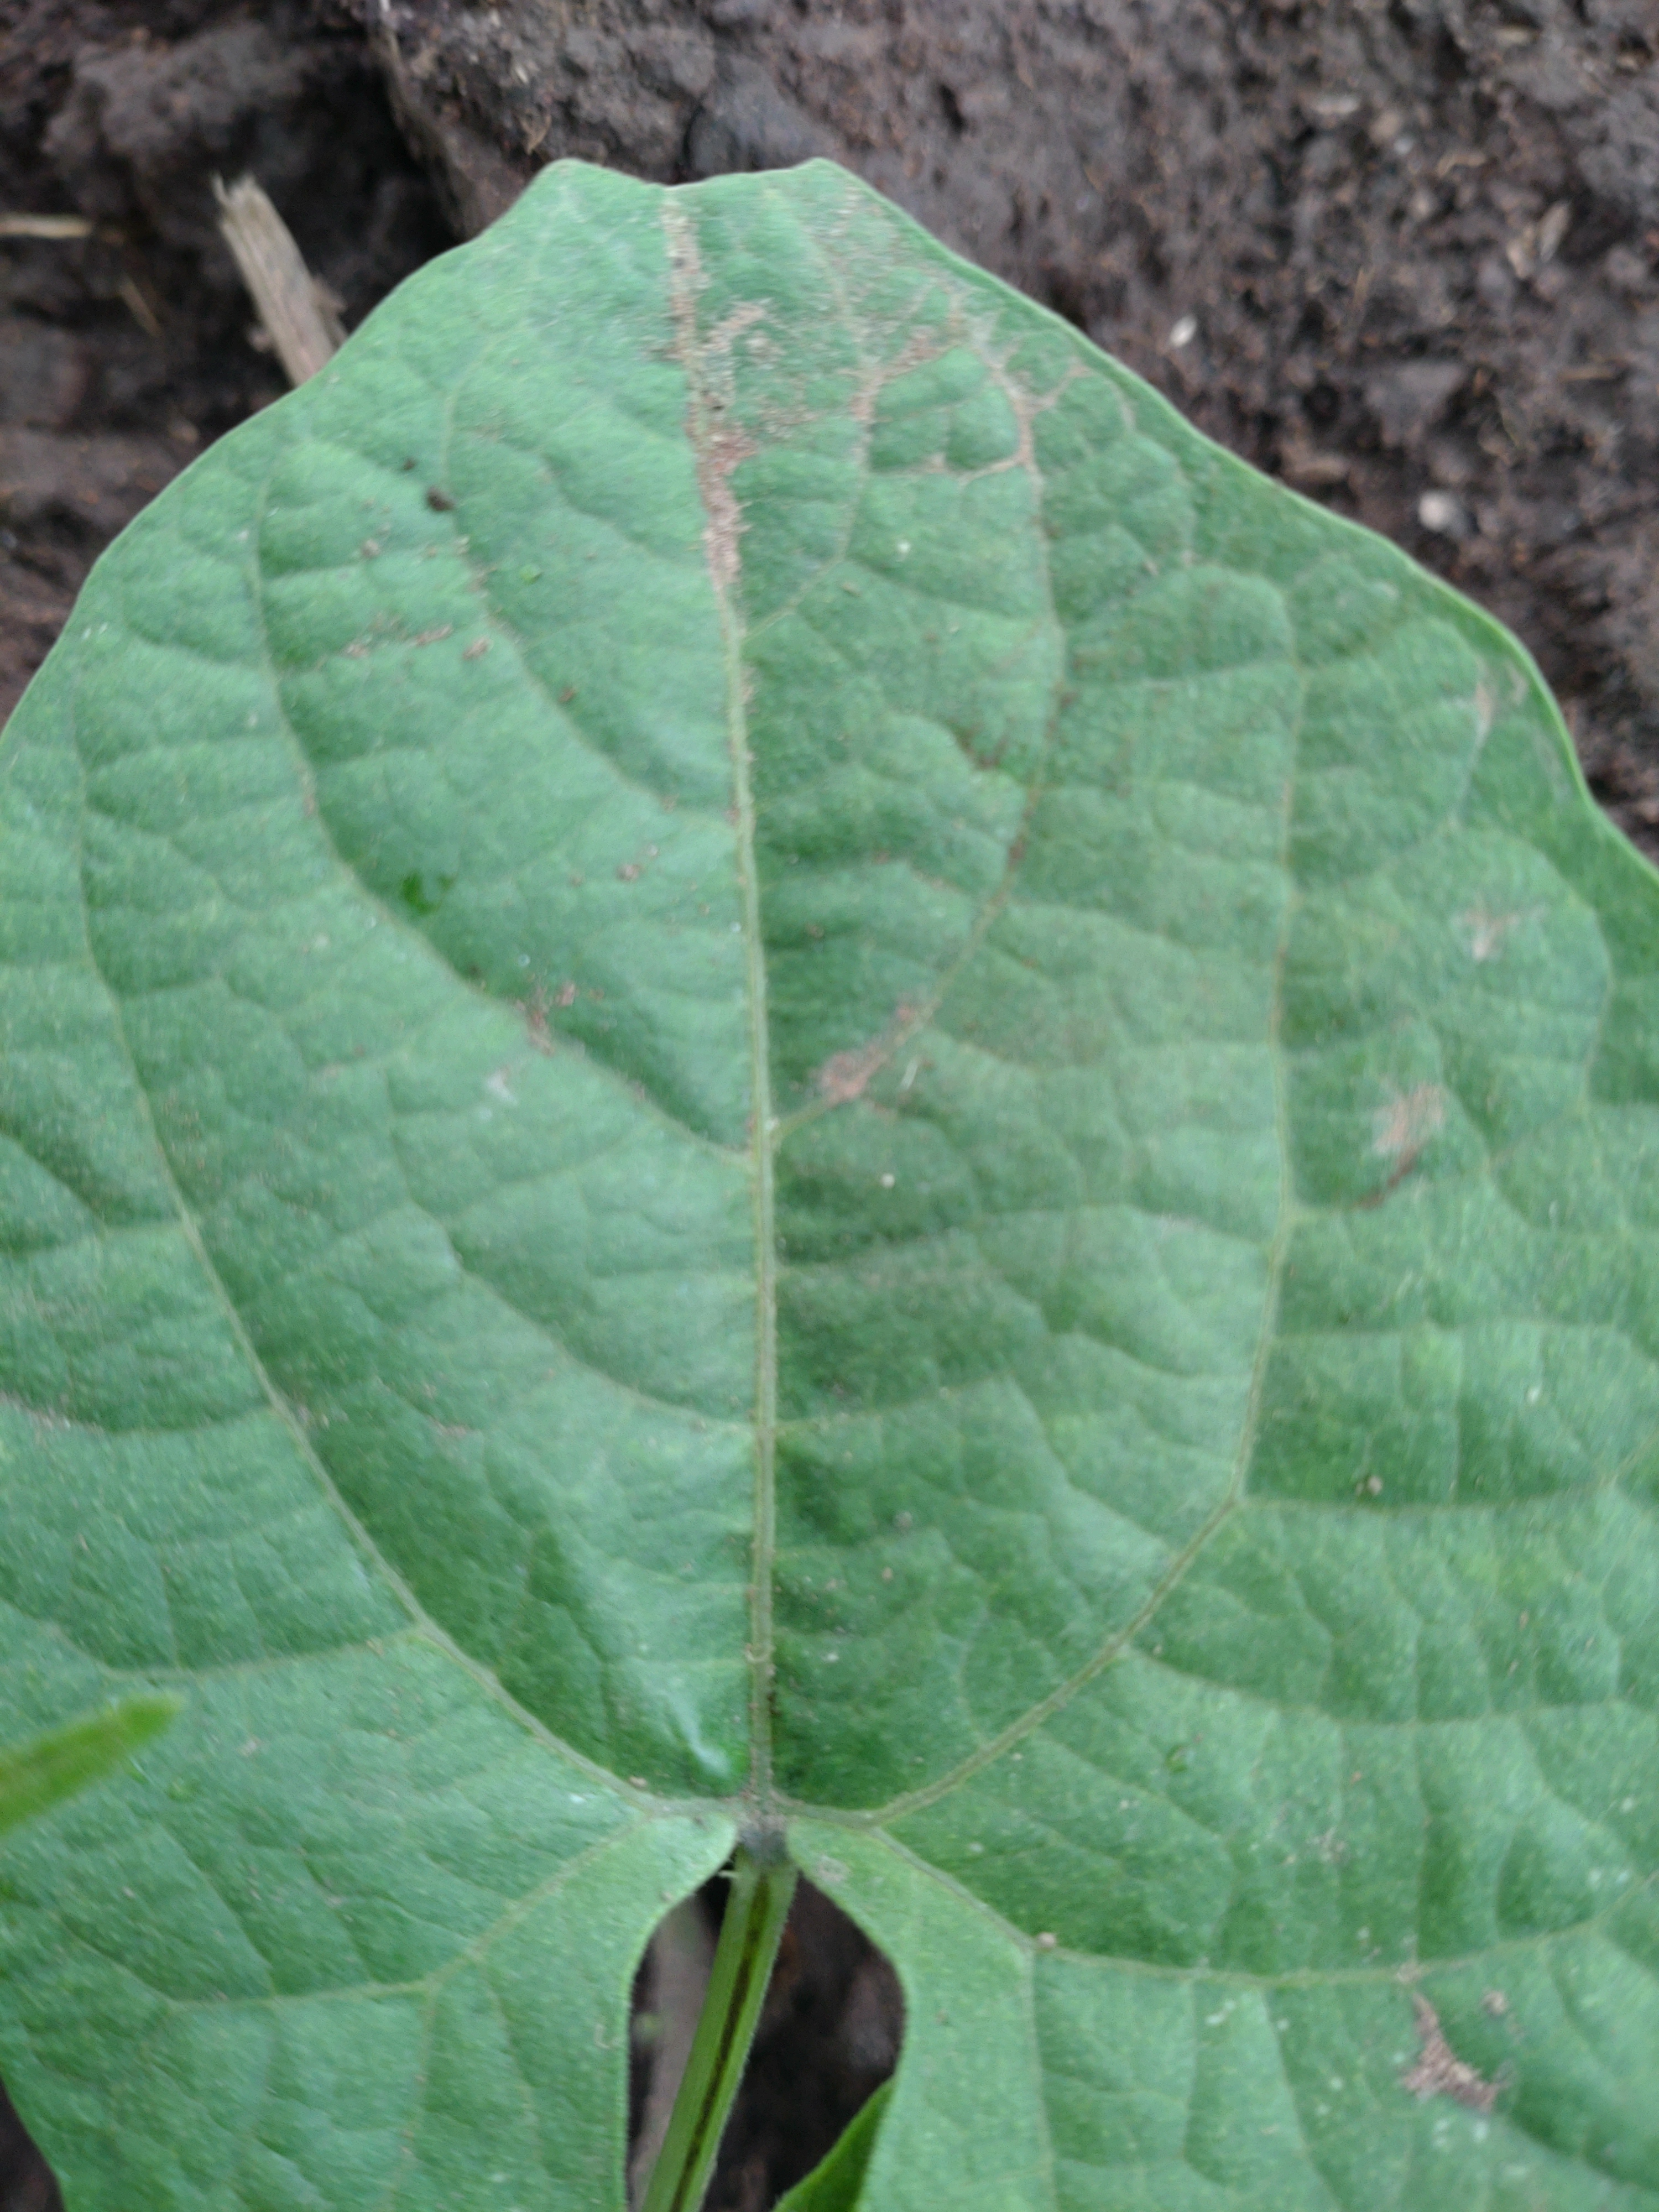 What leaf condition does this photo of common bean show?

healthy
